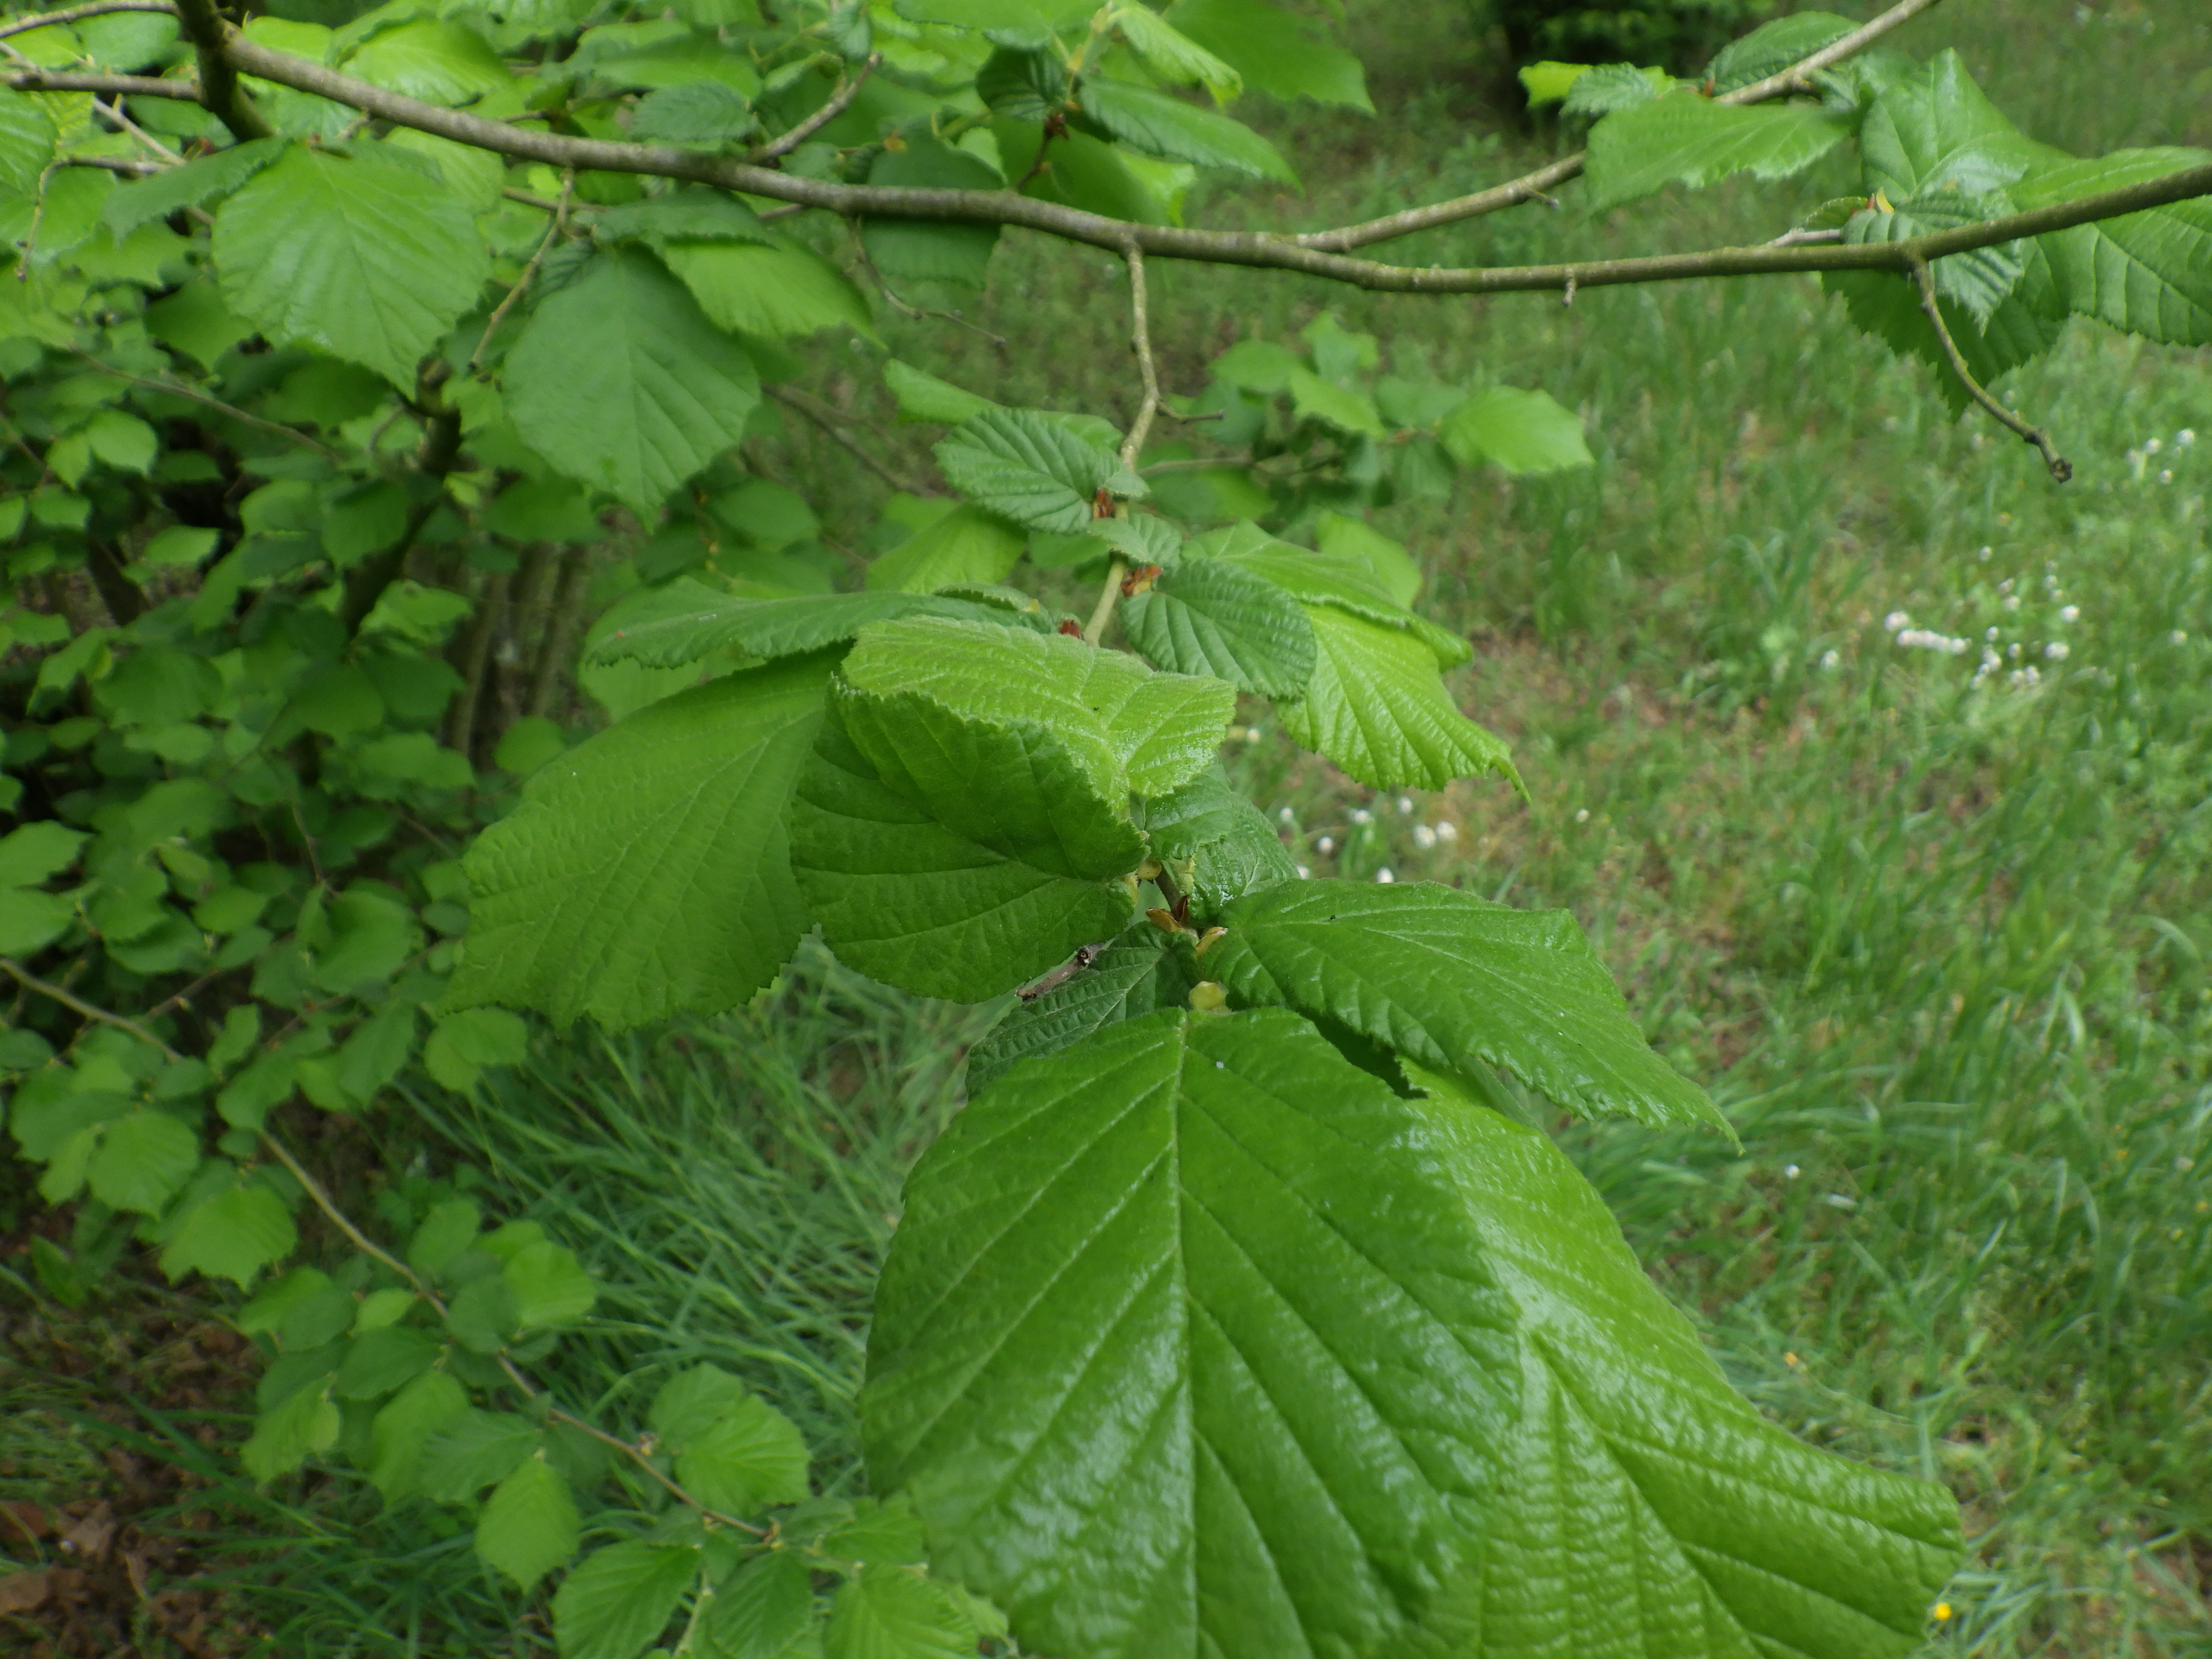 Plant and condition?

hazel, healthy
